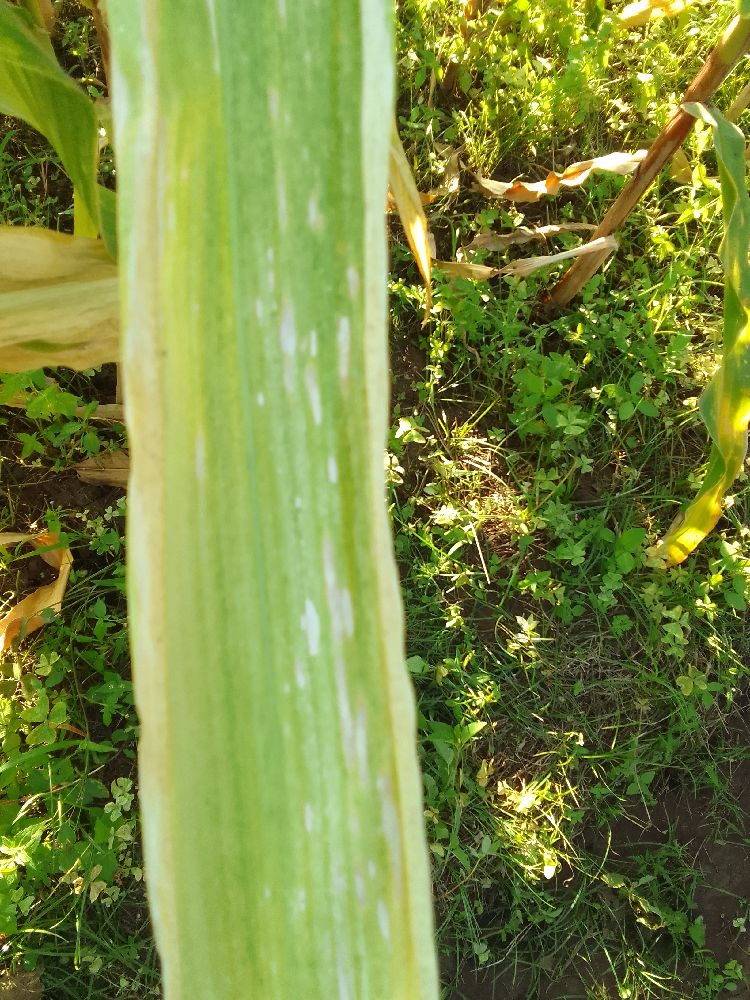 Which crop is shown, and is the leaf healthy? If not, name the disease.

maize, maize lethal necrosis
